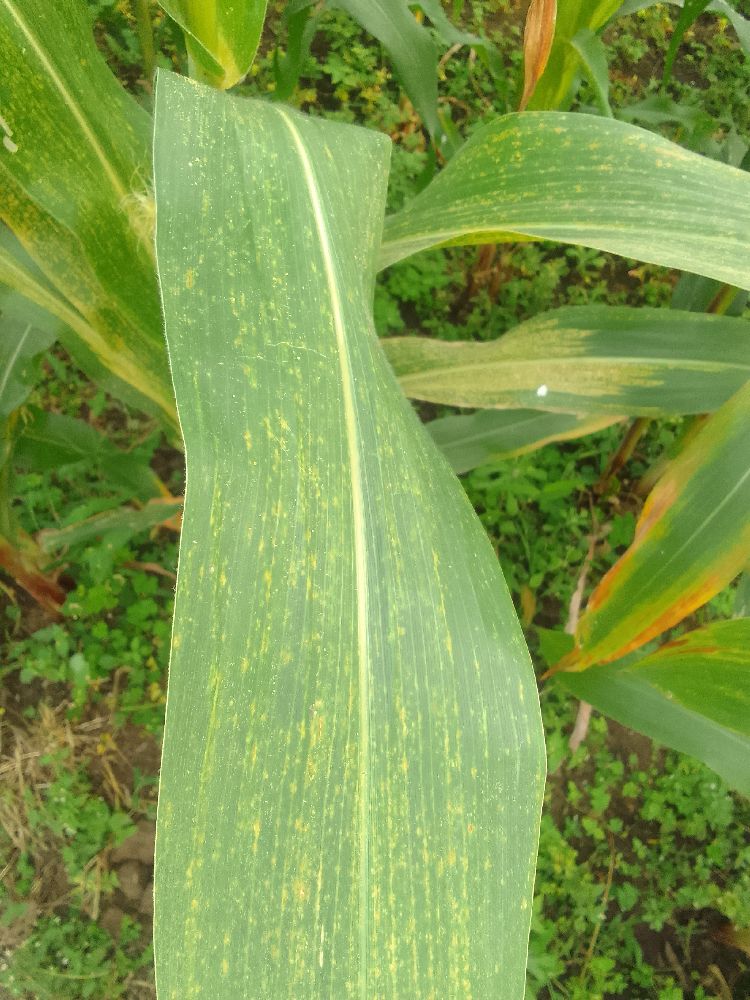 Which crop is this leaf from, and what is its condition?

maize, maize streak virus
